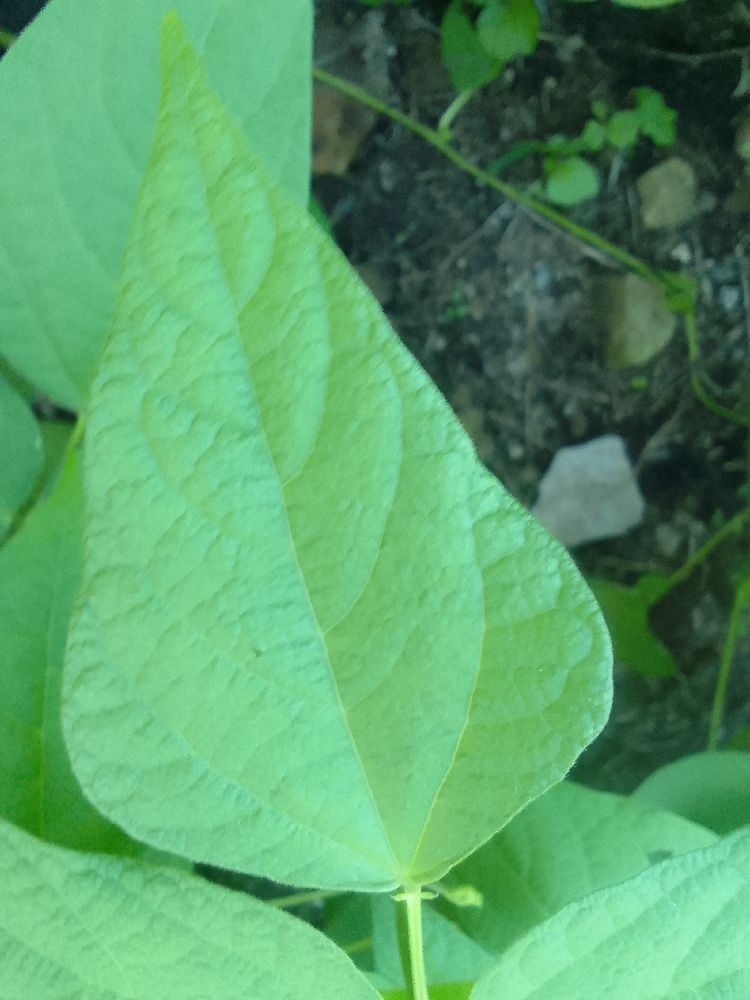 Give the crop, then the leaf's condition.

common bean, healthy
